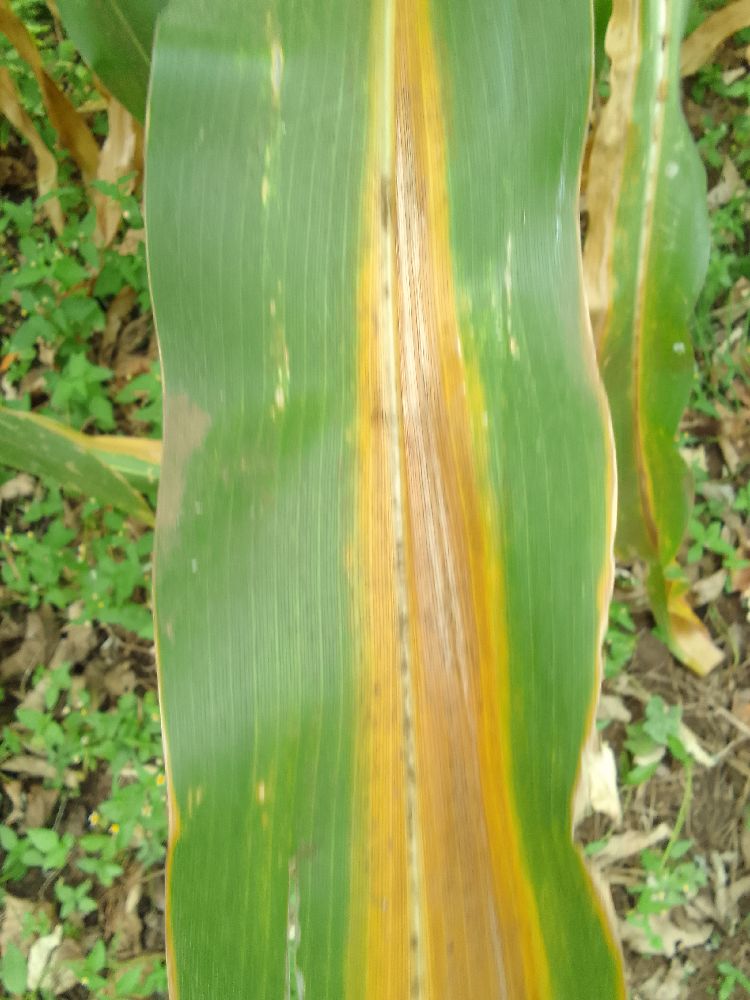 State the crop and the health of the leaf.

maize, maize lethal necrosis
